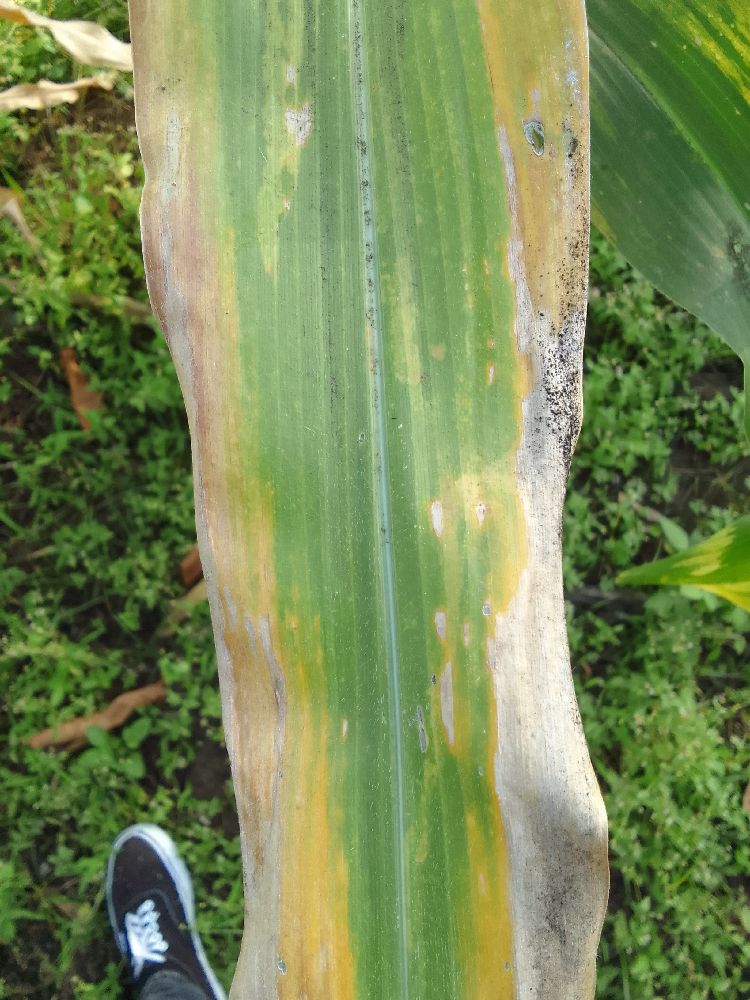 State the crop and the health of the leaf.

maize, maize lethal necrosis
